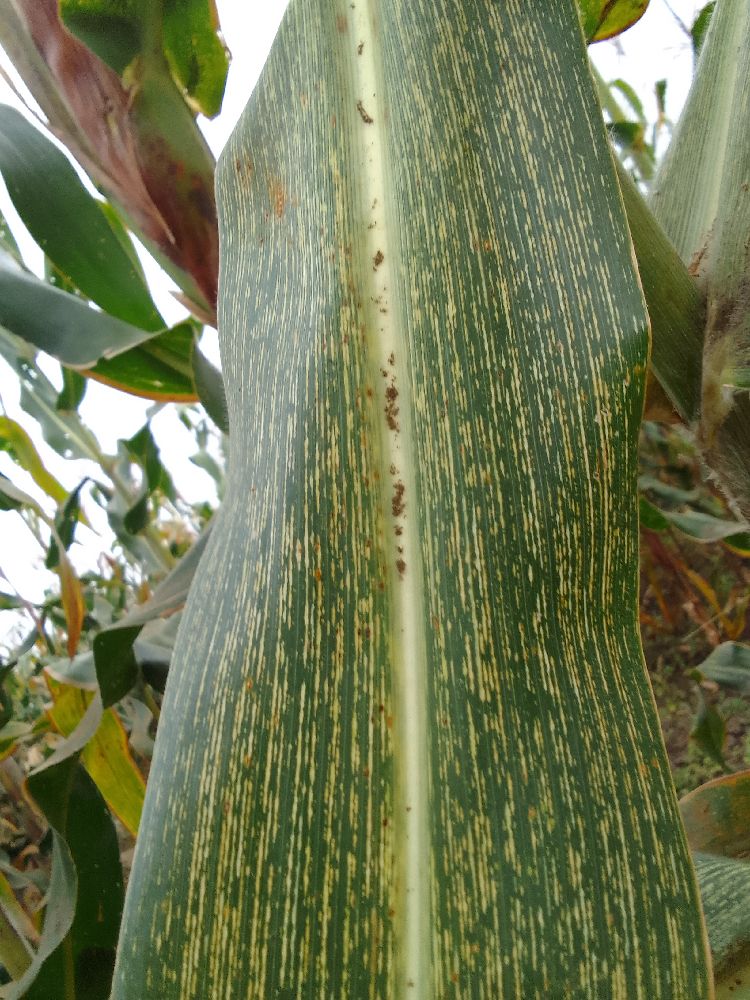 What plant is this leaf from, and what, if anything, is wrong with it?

maize, maize streak virus
